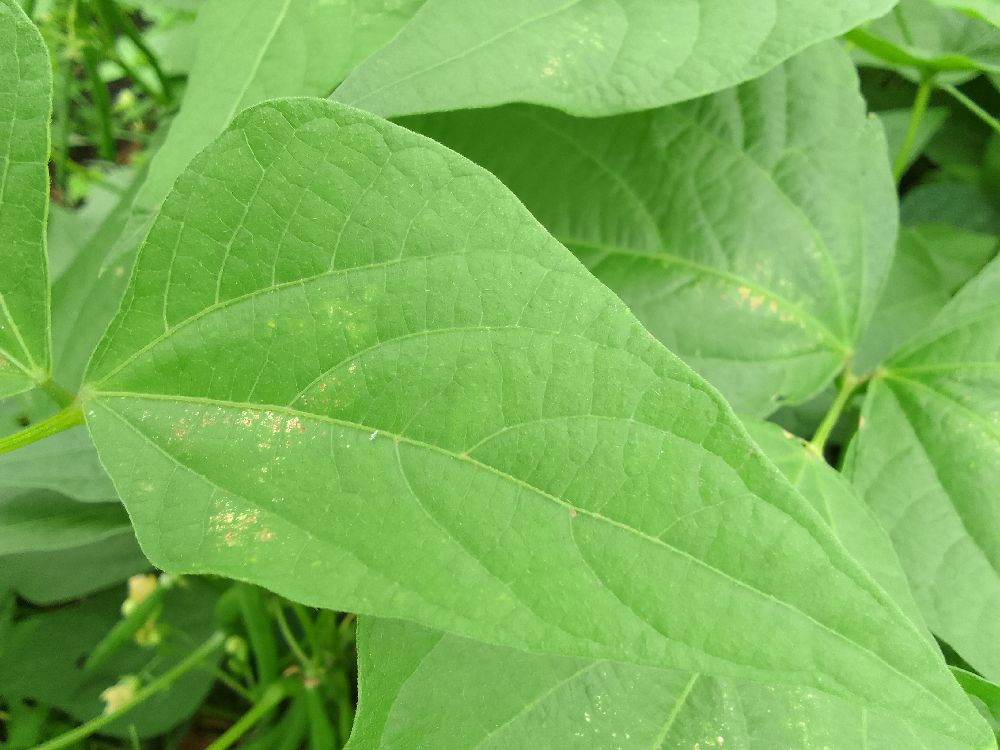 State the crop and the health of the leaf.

common bean, healthy
